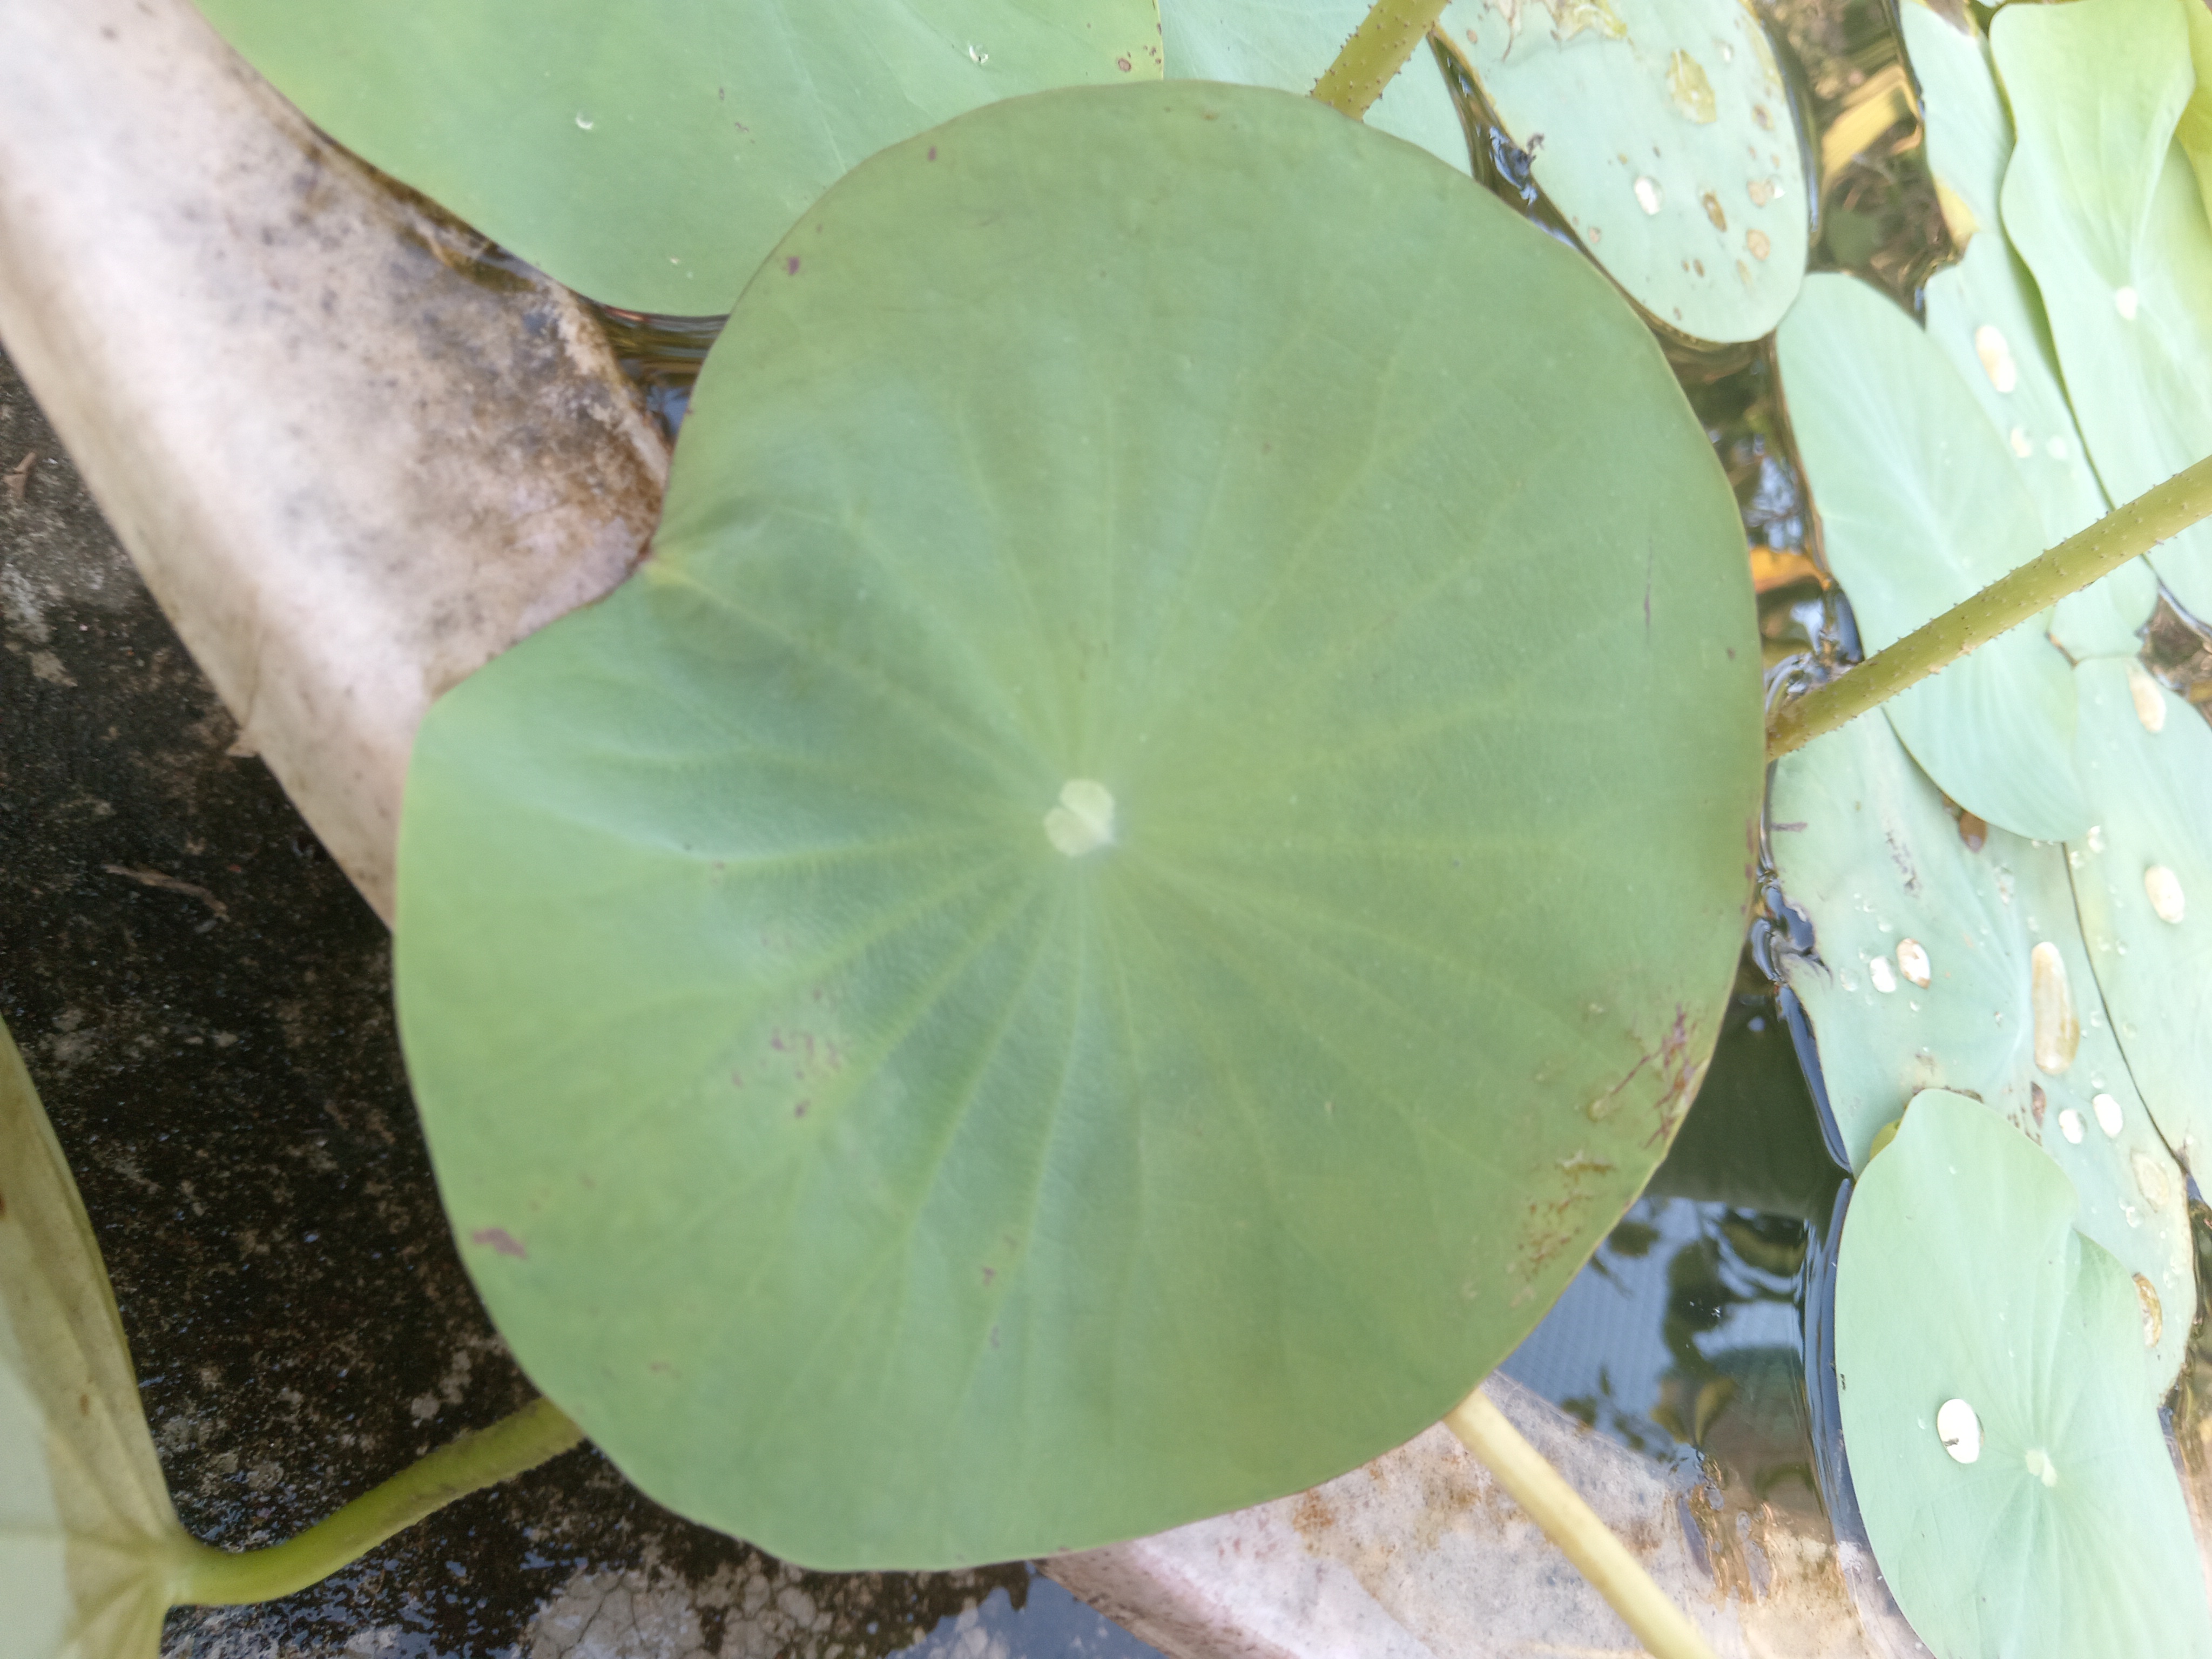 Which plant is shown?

lotus
